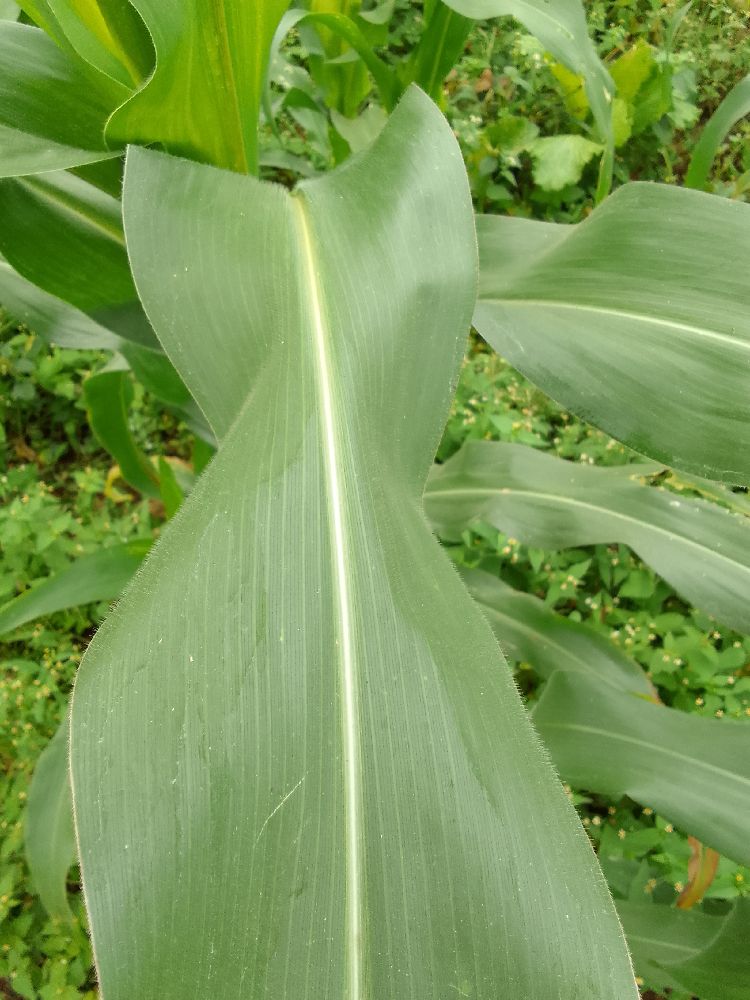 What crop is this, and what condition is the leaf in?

maize, healthy
